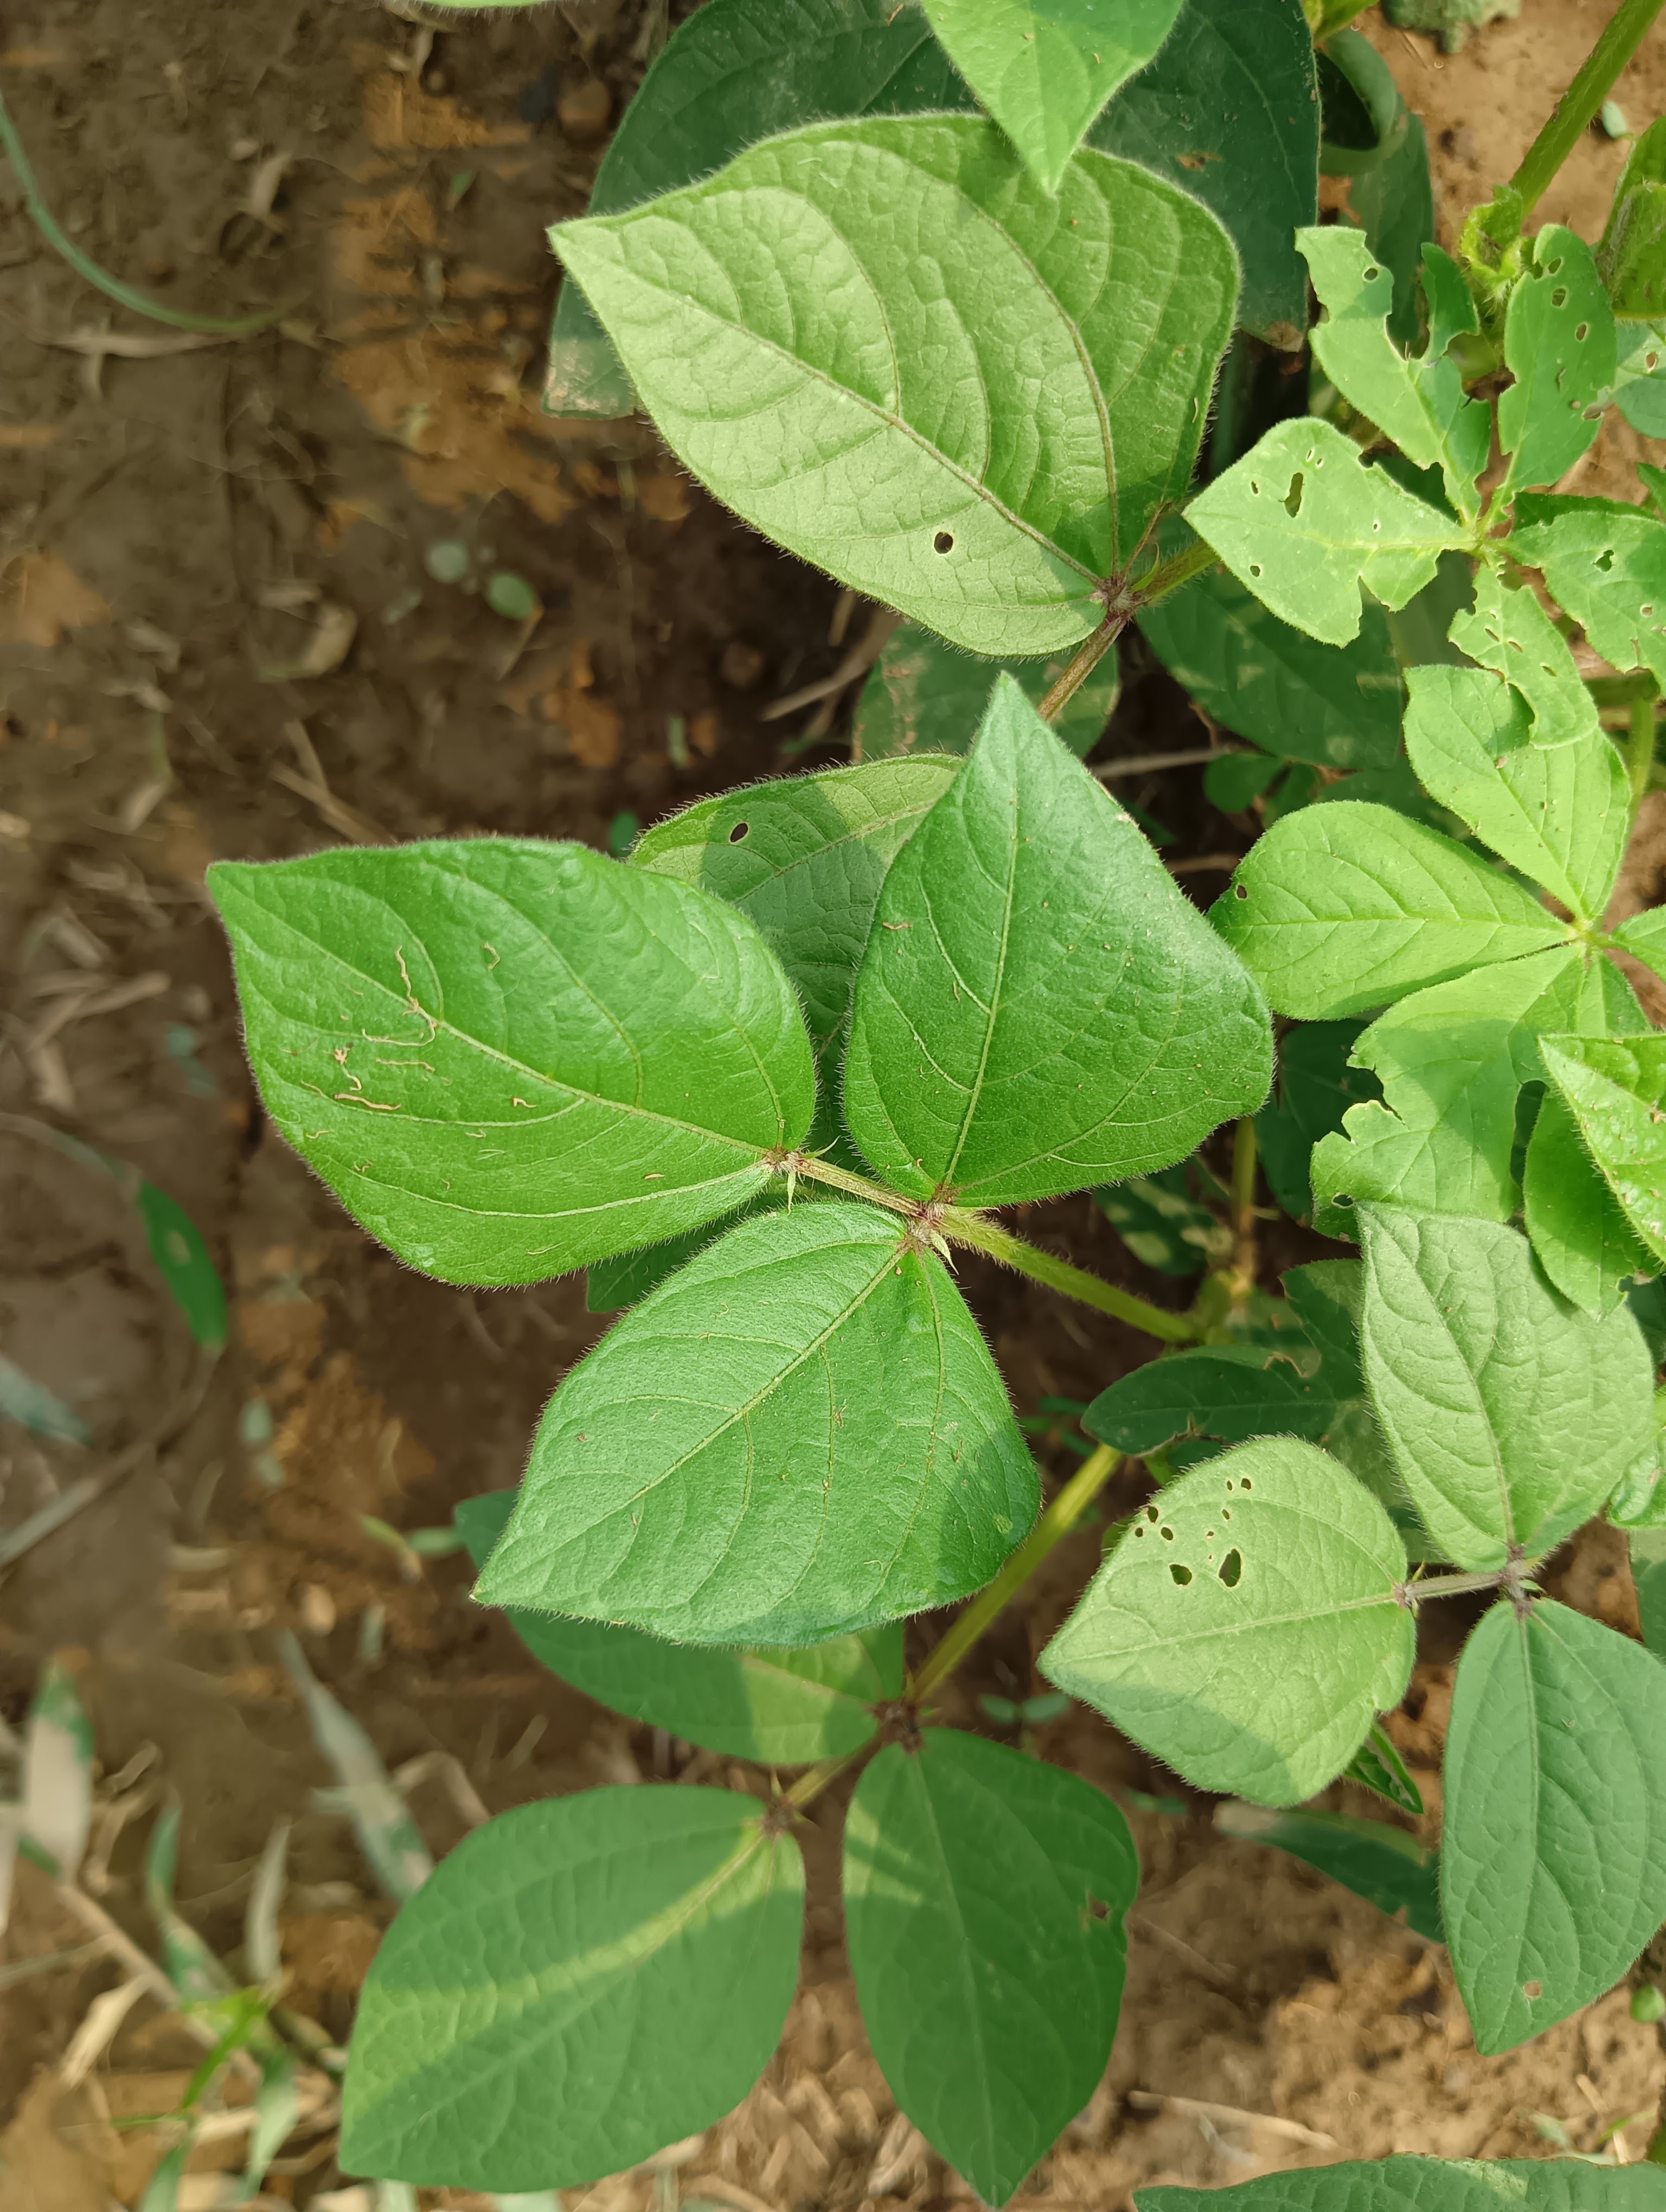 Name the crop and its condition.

mungbean, healthy
